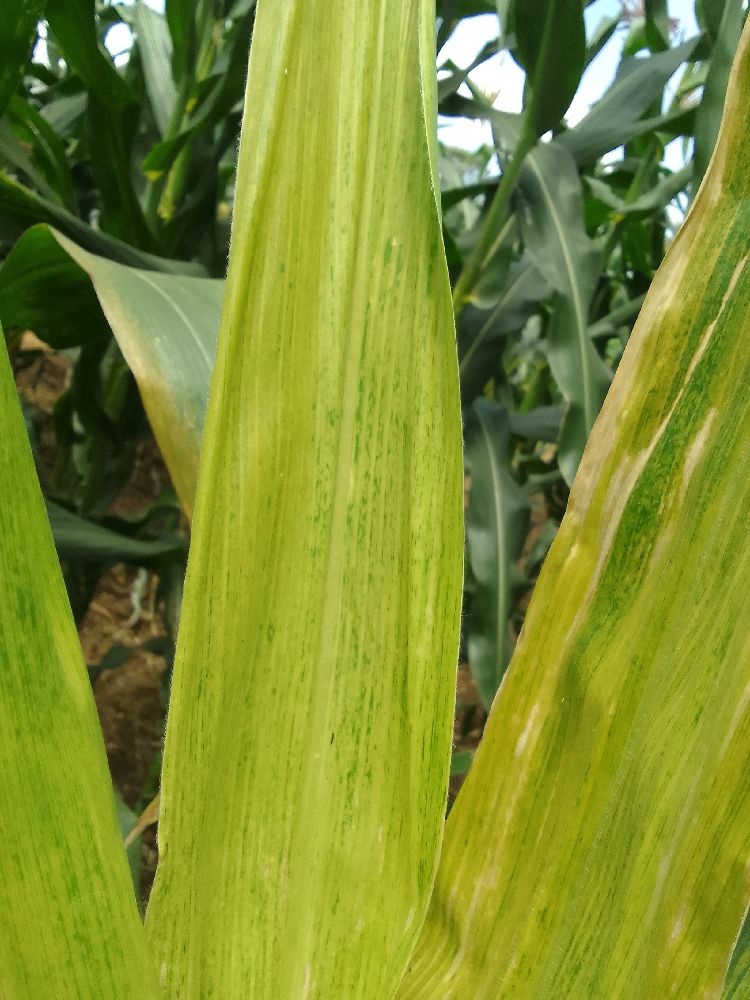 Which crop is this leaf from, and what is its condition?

maize, maize lethal necrosis
